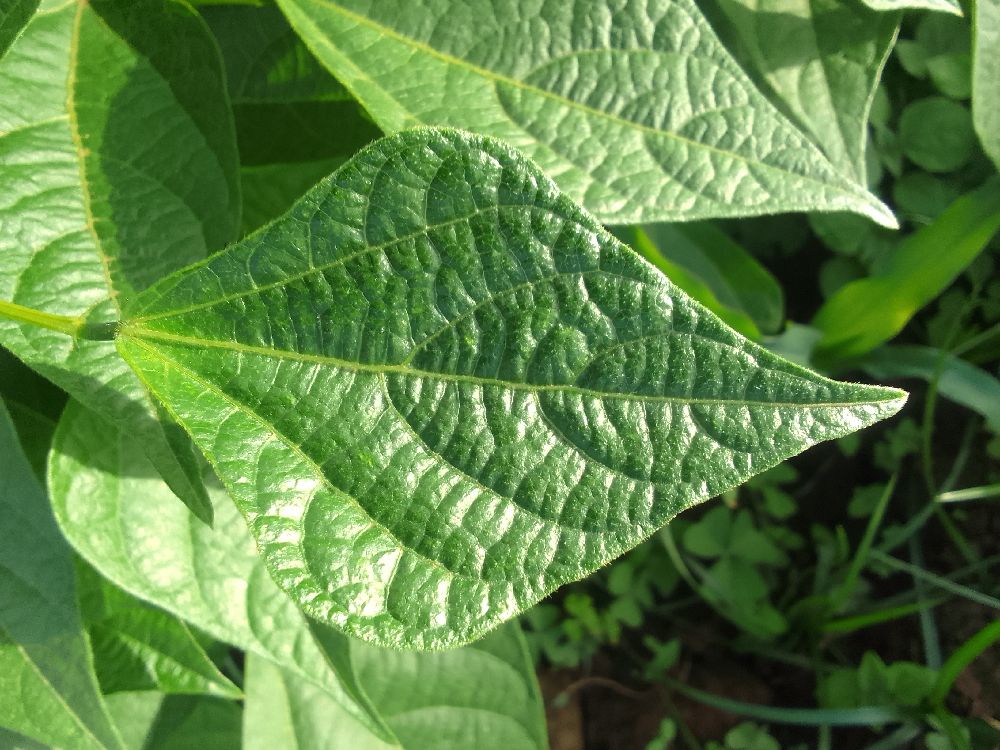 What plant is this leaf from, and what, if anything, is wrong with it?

common bean, healthy
